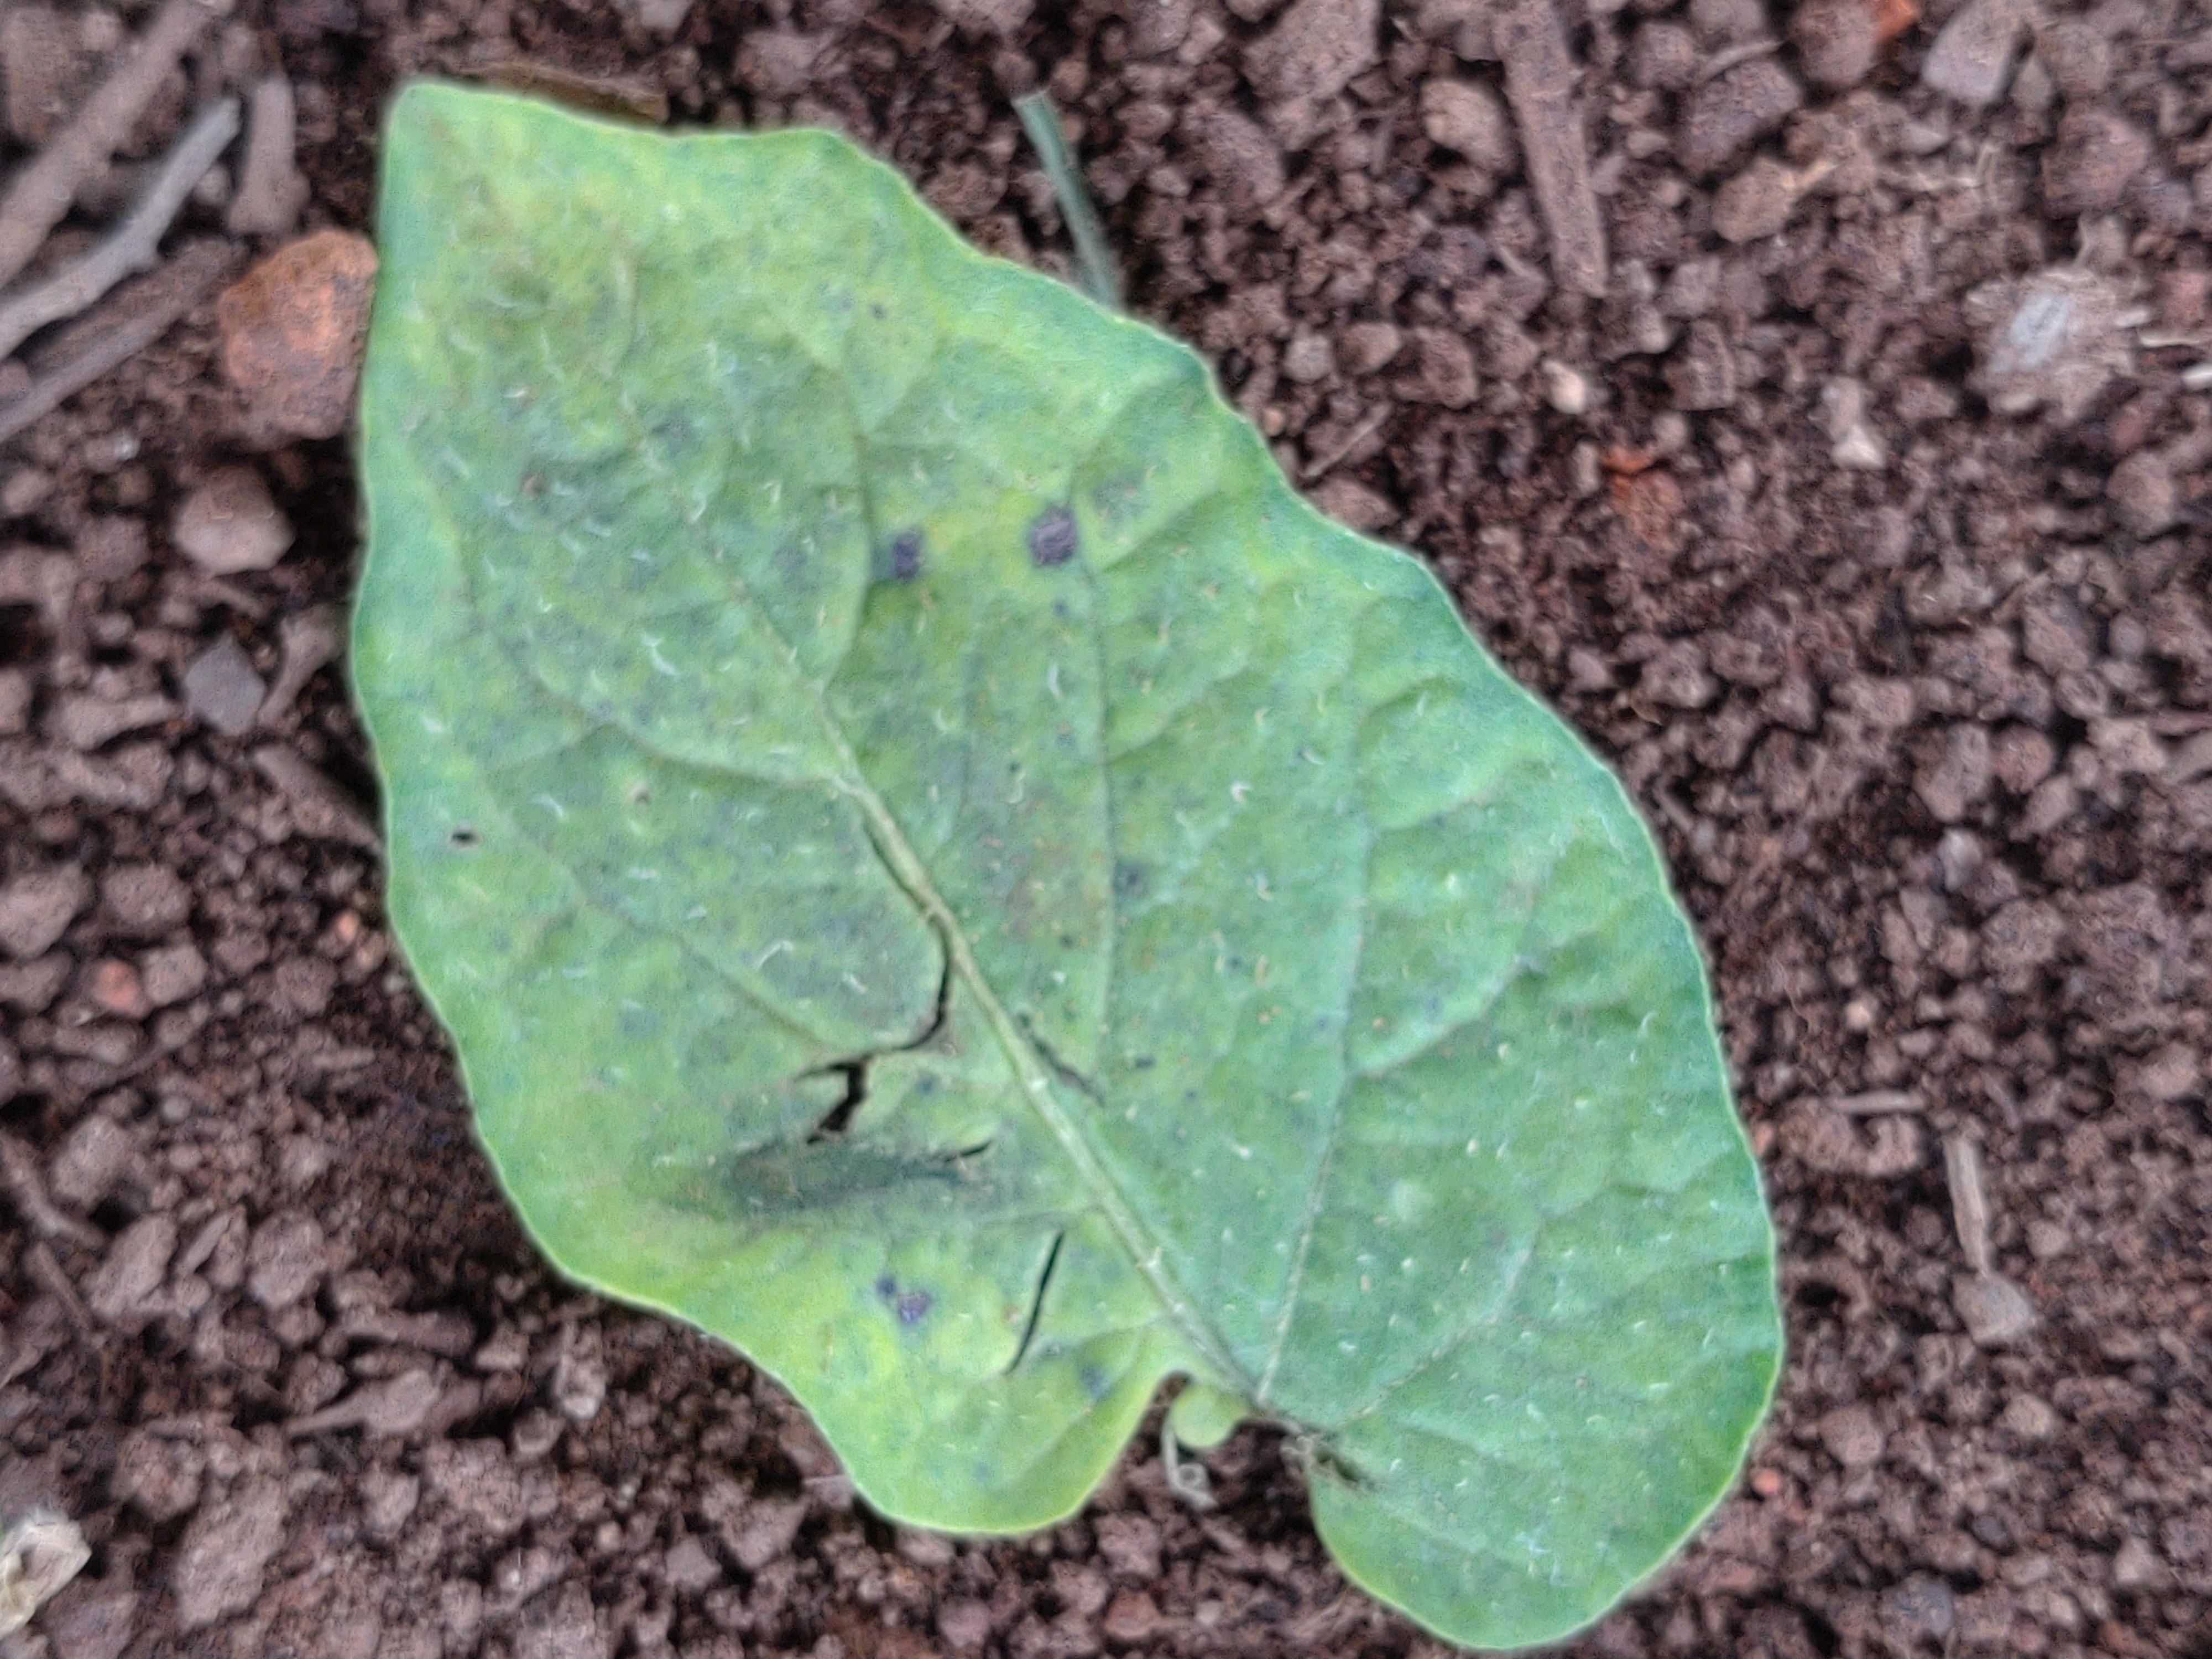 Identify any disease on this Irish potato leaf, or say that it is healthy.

late blight
